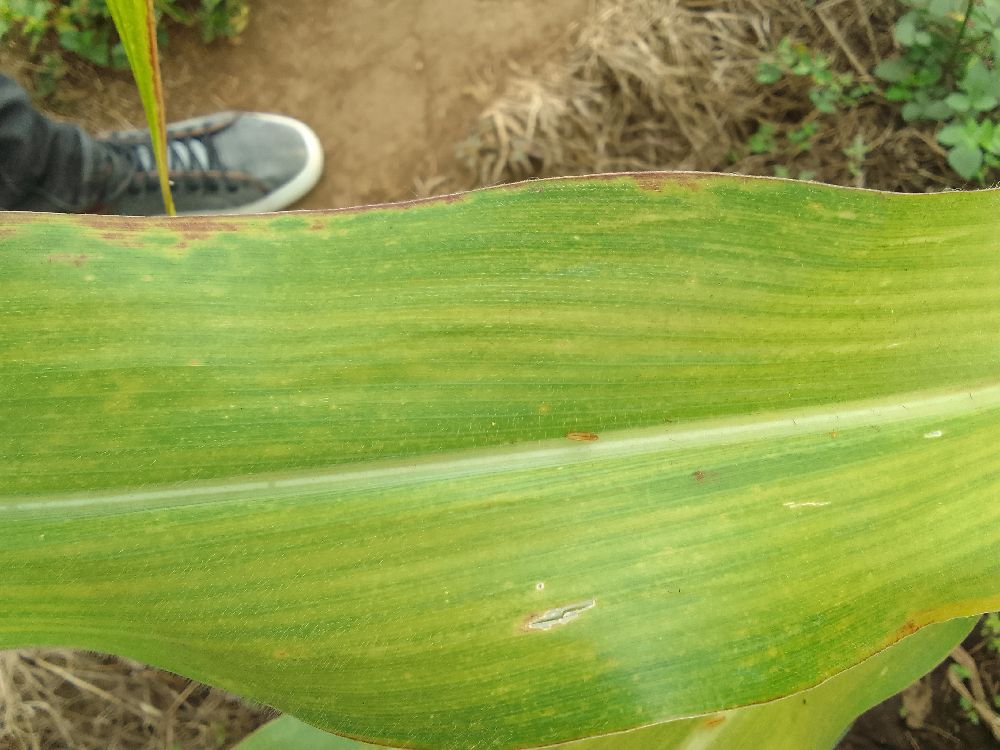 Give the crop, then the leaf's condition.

maize, maize lethal necrosis
